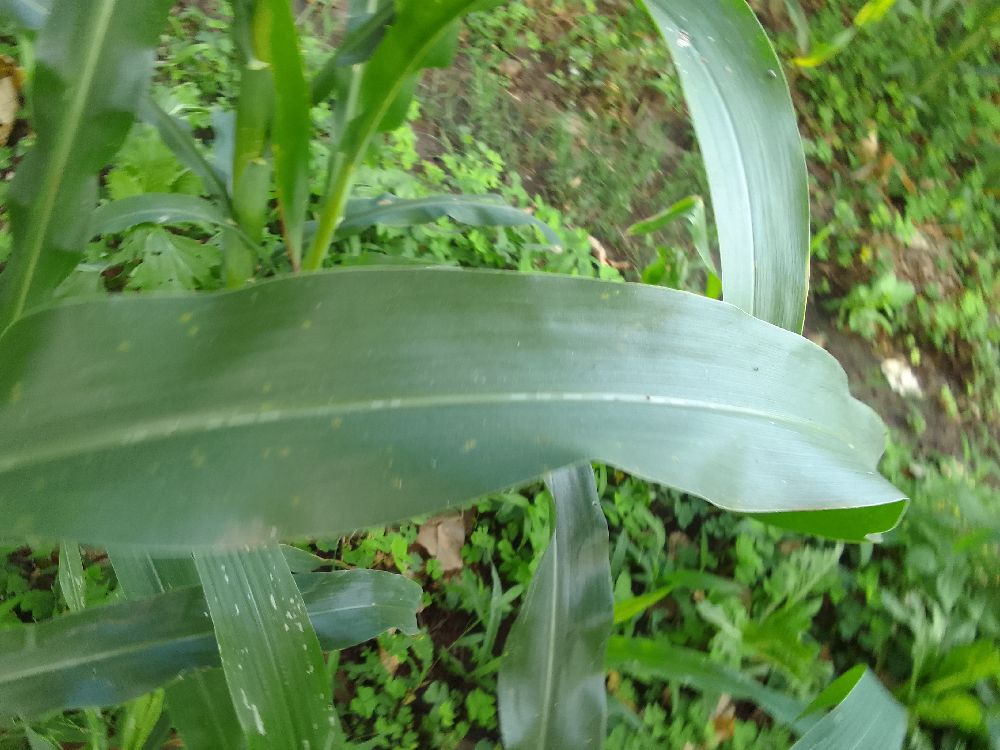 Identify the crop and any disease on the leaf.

maize, healthy
